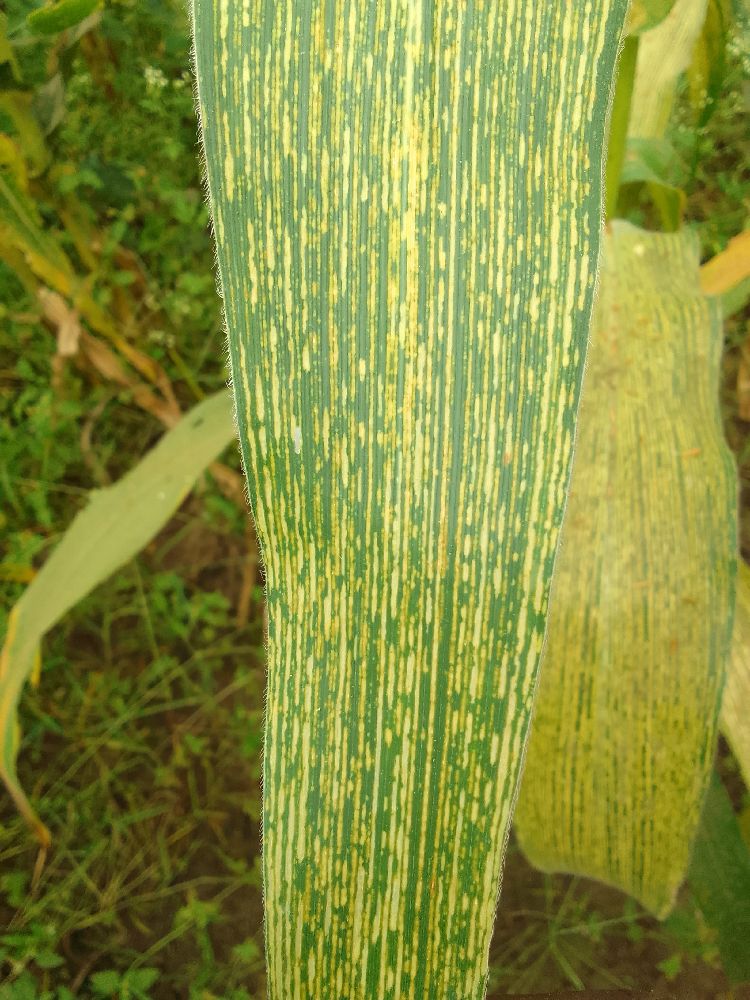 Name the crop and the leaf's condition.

maize, maize streak virus
